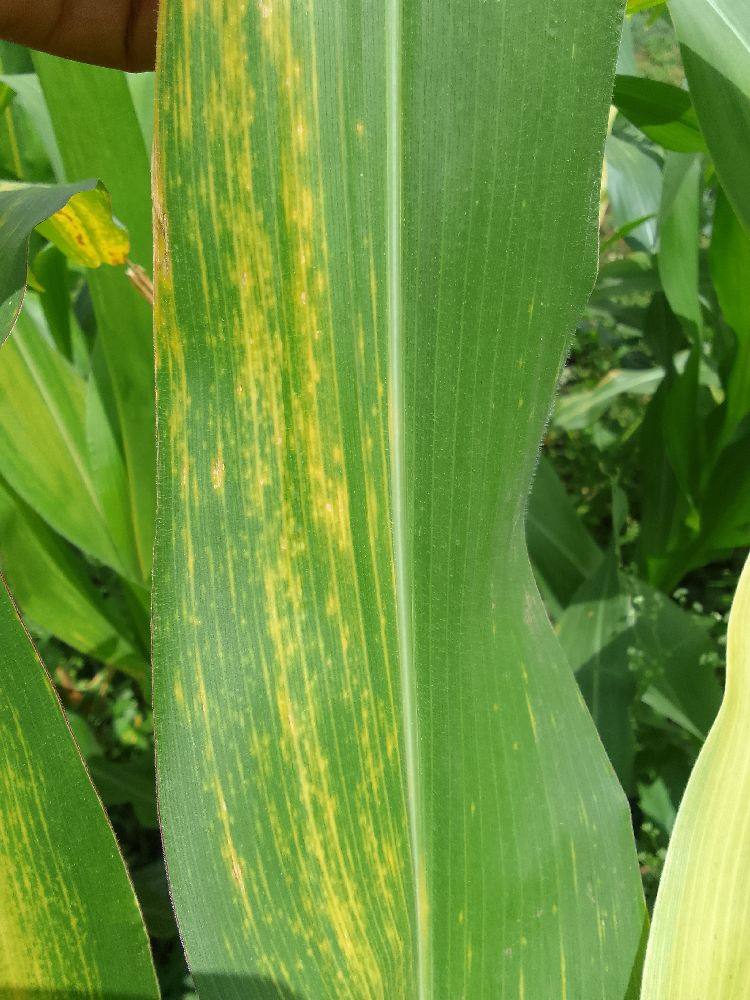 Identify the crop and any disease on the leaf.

maize, maize lethal necrosis
